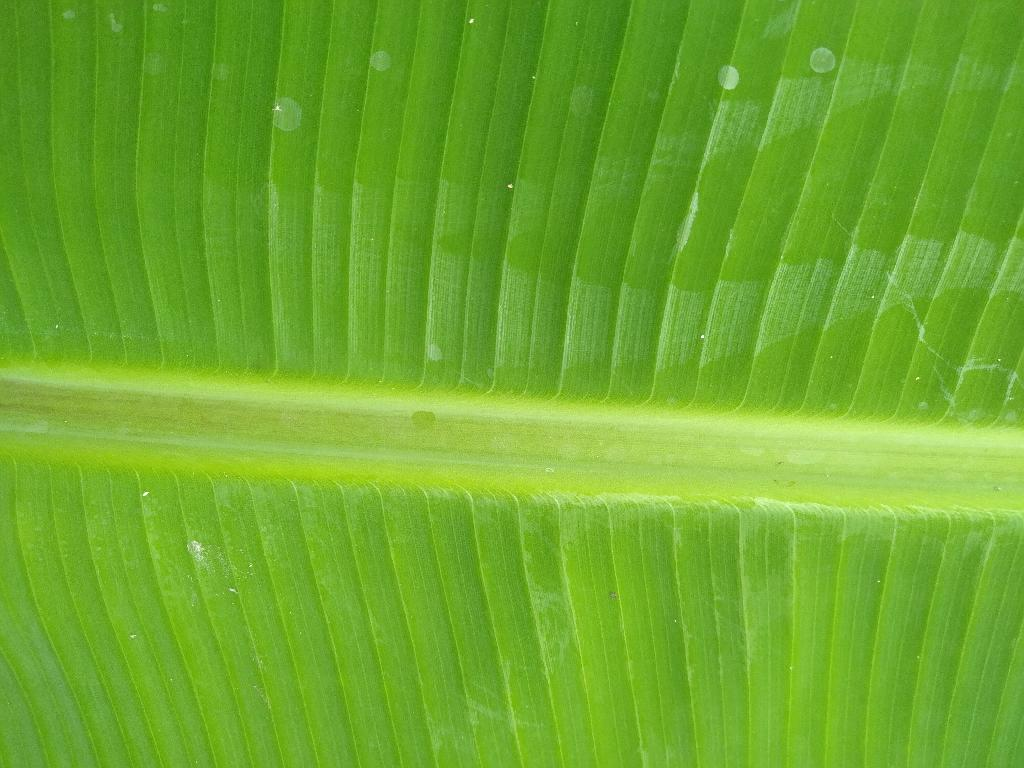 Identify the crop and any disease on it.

banana, healthy
